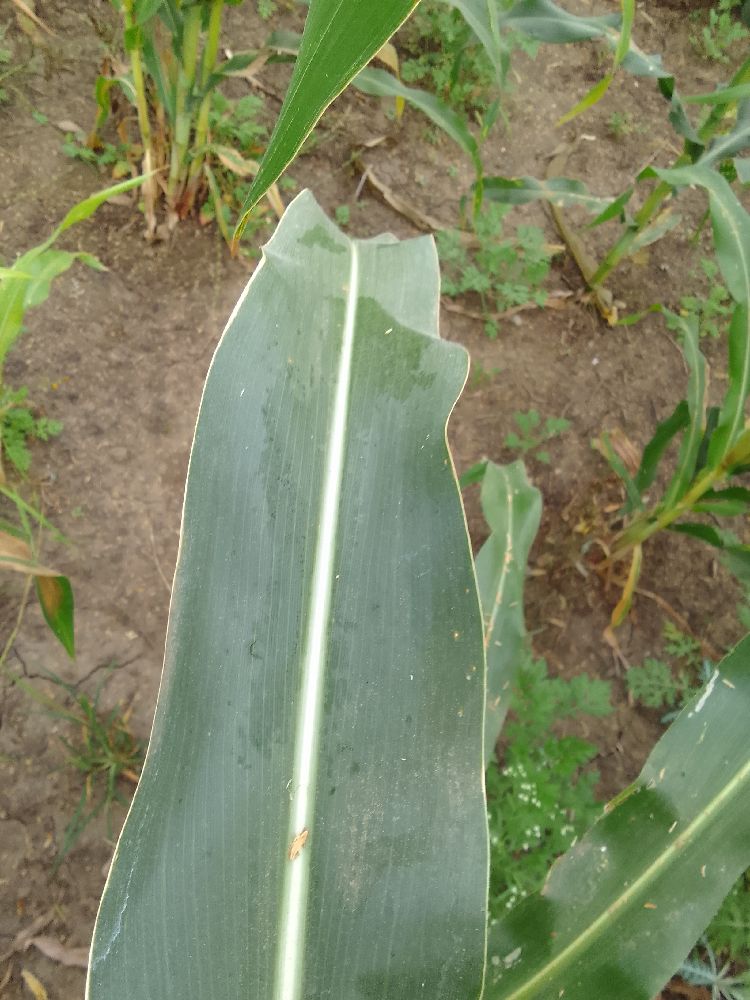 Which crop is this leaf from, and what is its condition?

maize, healthy
